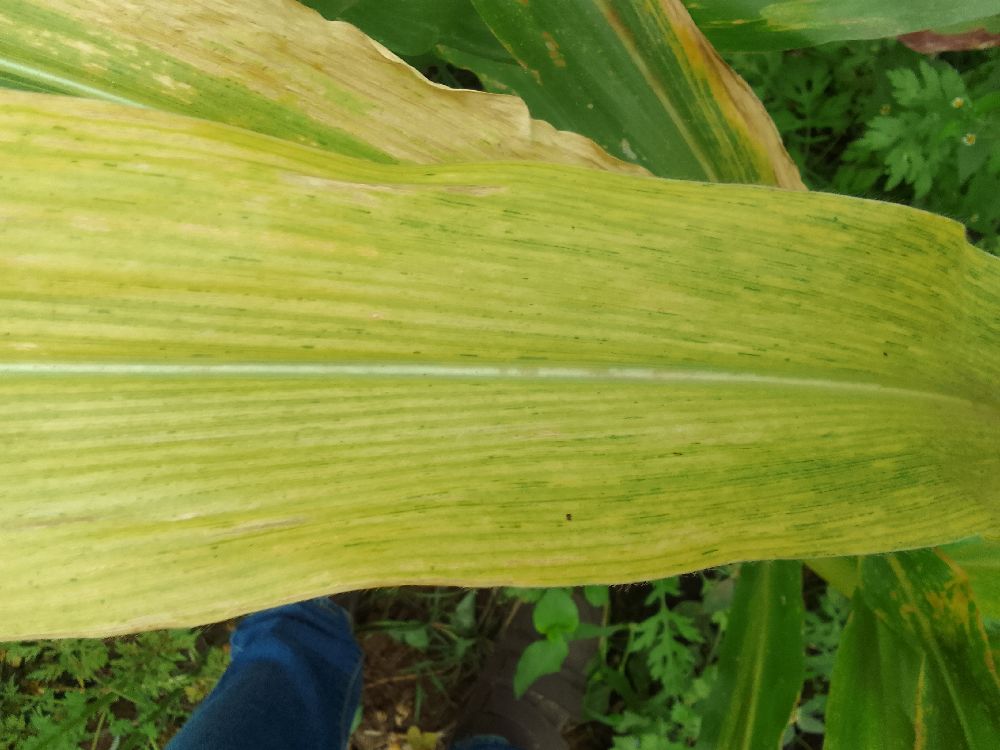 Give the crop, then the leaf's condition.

maize, maize lethal necrosis
